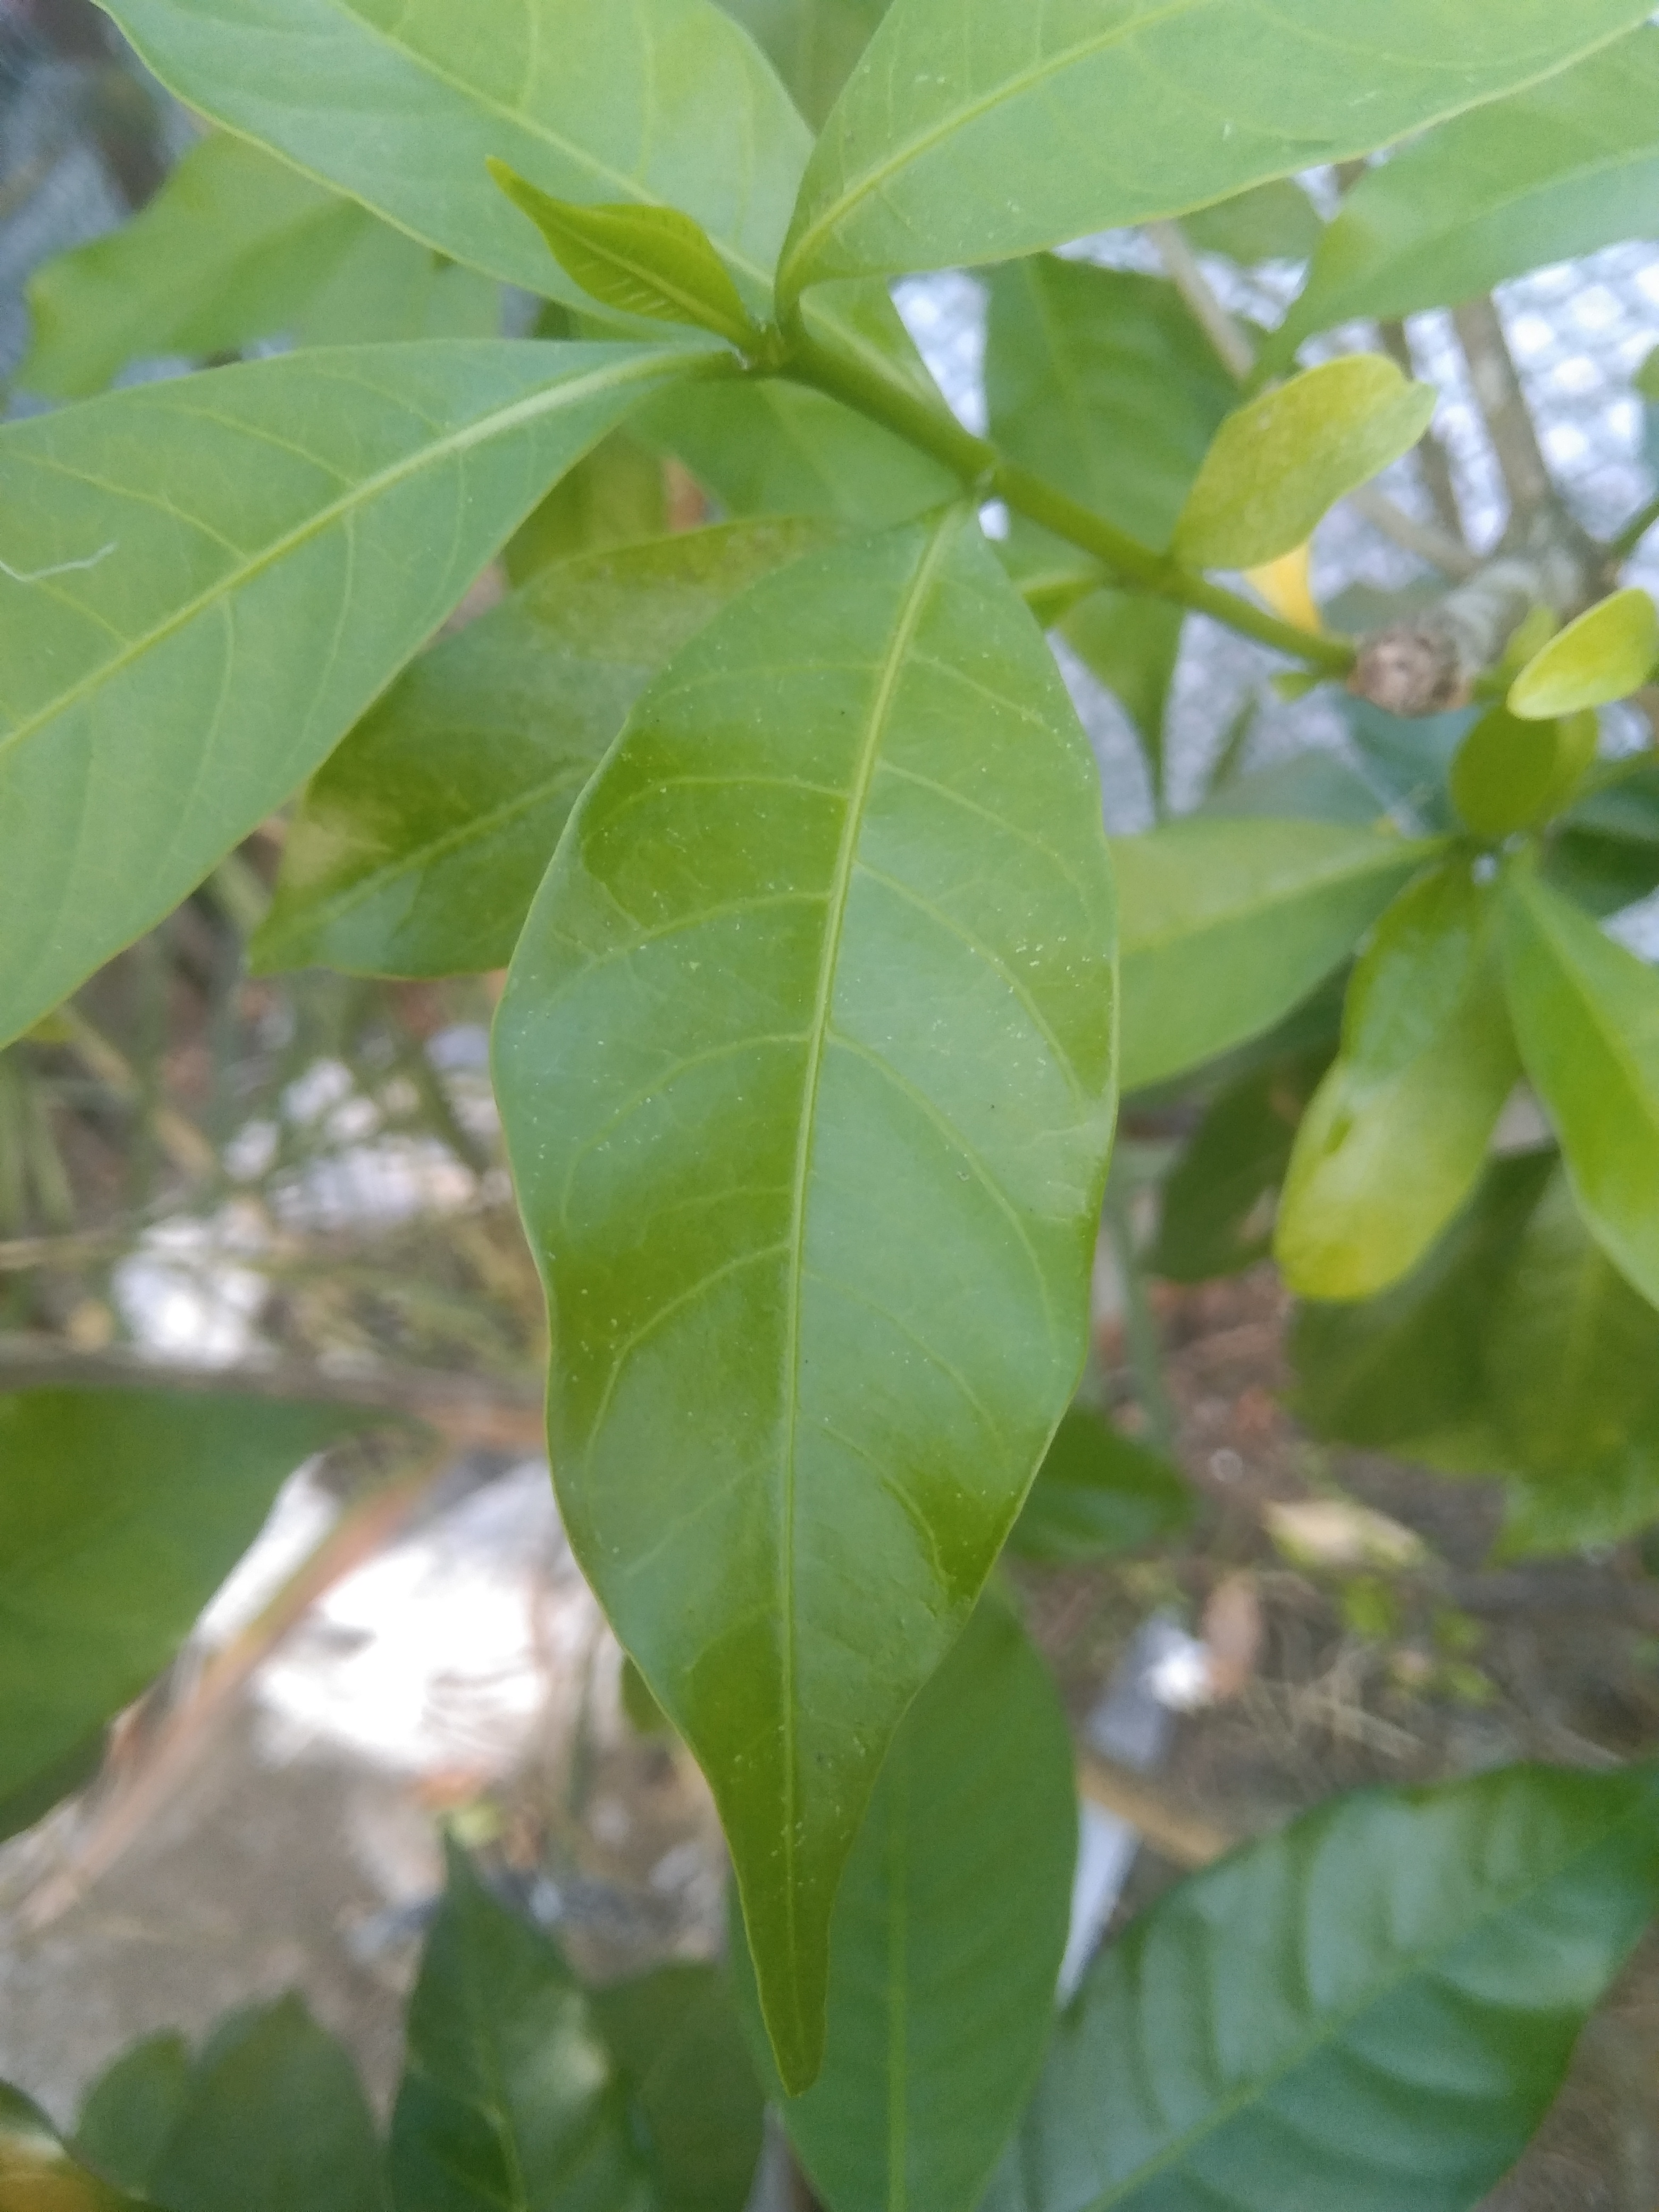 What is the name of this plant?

togor
